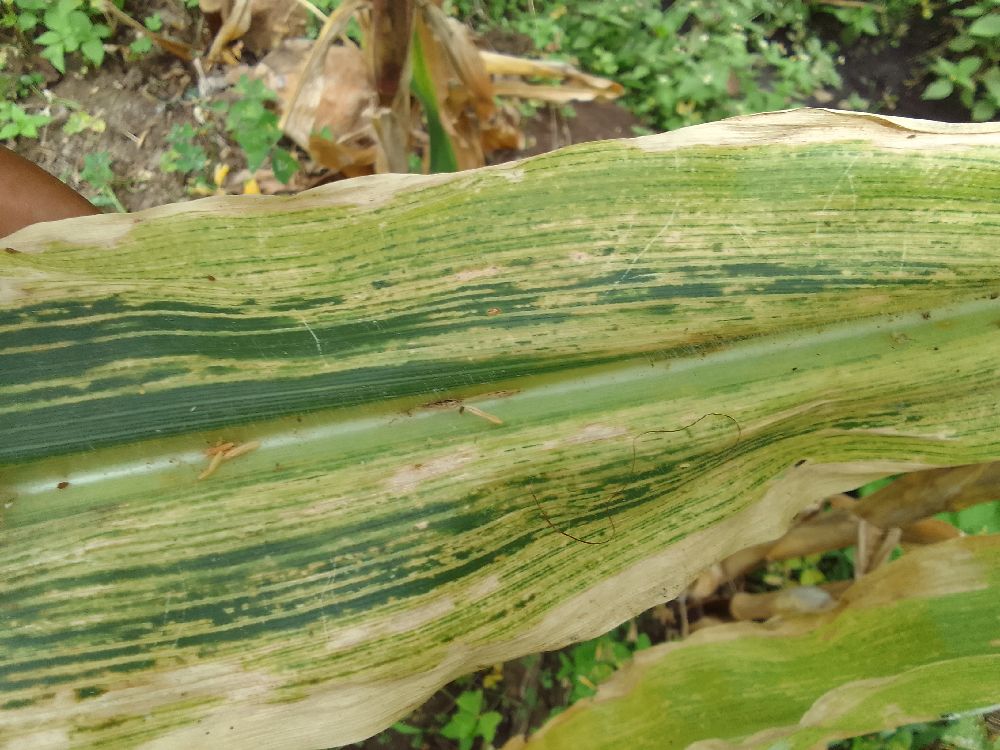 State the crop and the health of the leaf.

maize, maize lethal necrosis
